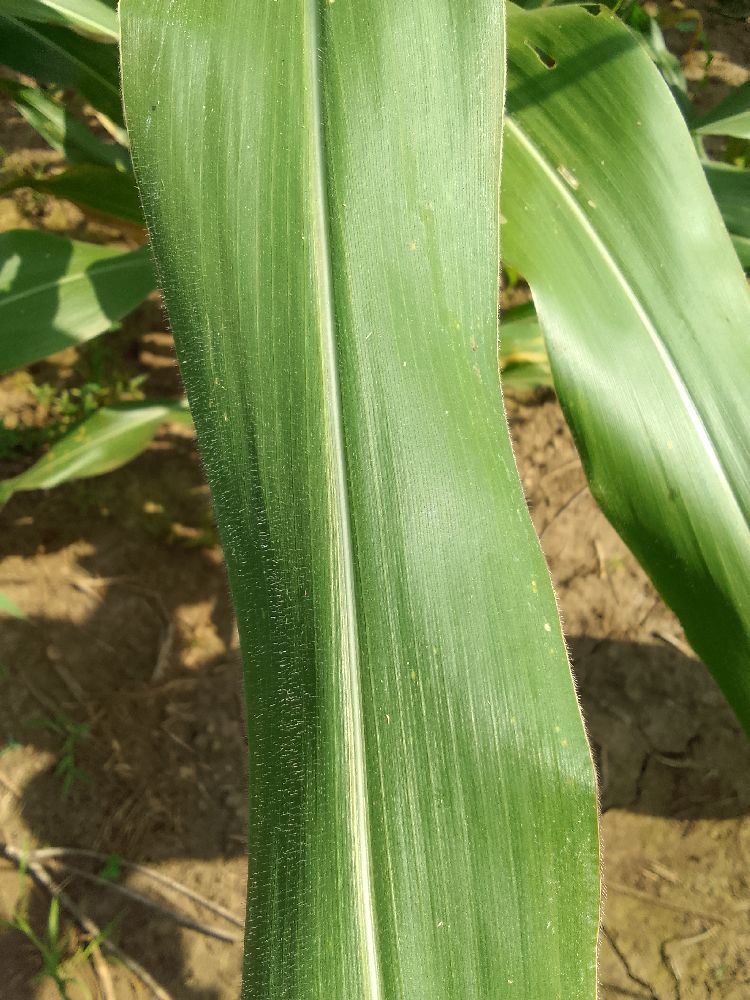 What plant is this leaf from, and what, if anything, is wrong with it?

maize, healthy
